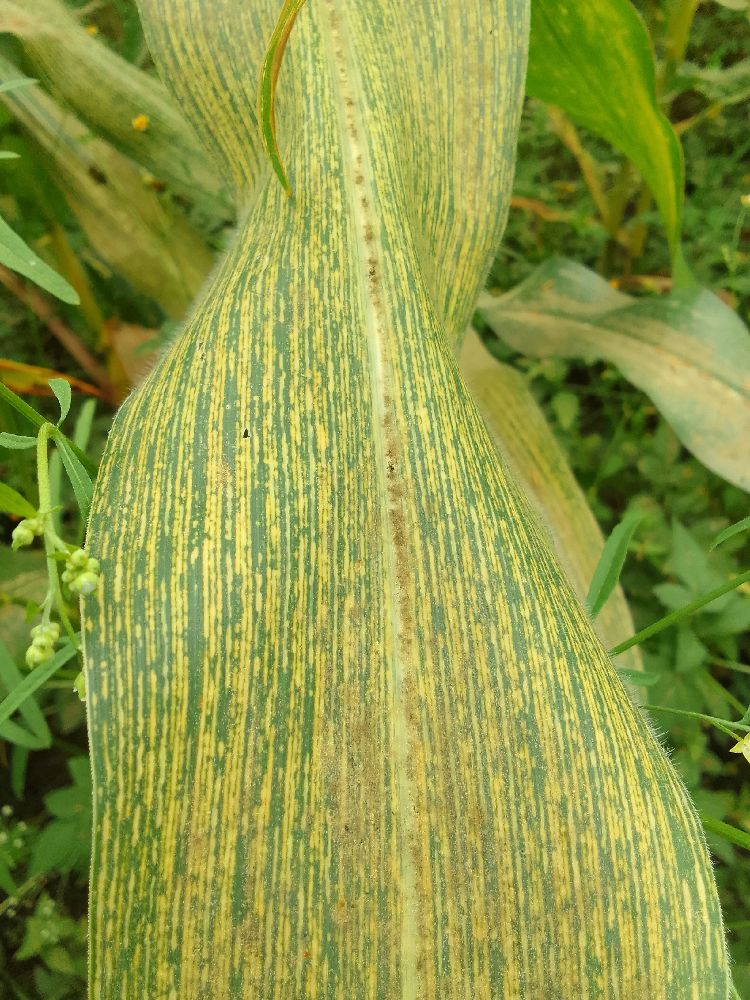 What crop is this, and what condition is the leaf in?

maize, maize streak virus
